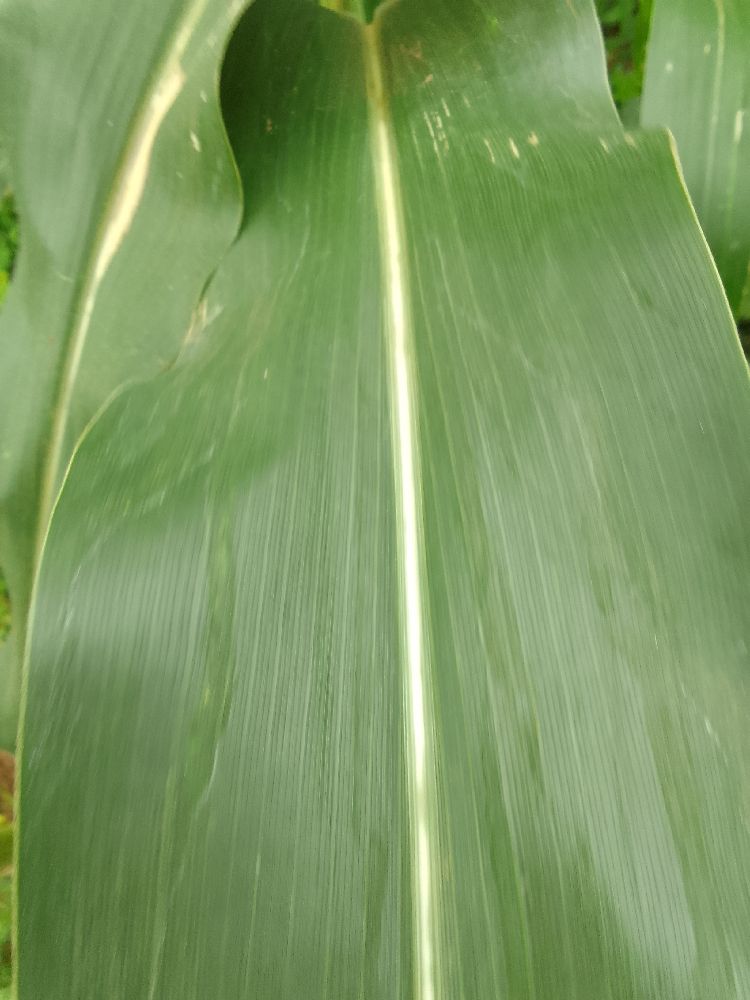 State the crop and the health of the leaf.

maize, healthy
